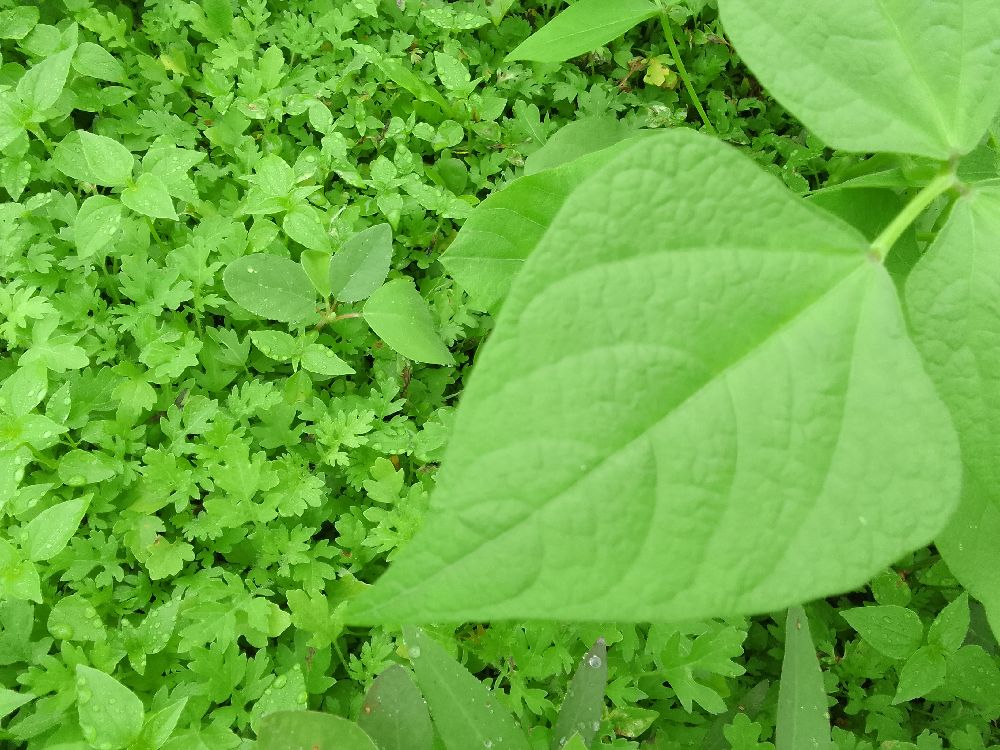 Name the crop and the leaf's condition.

common bean, healthy
